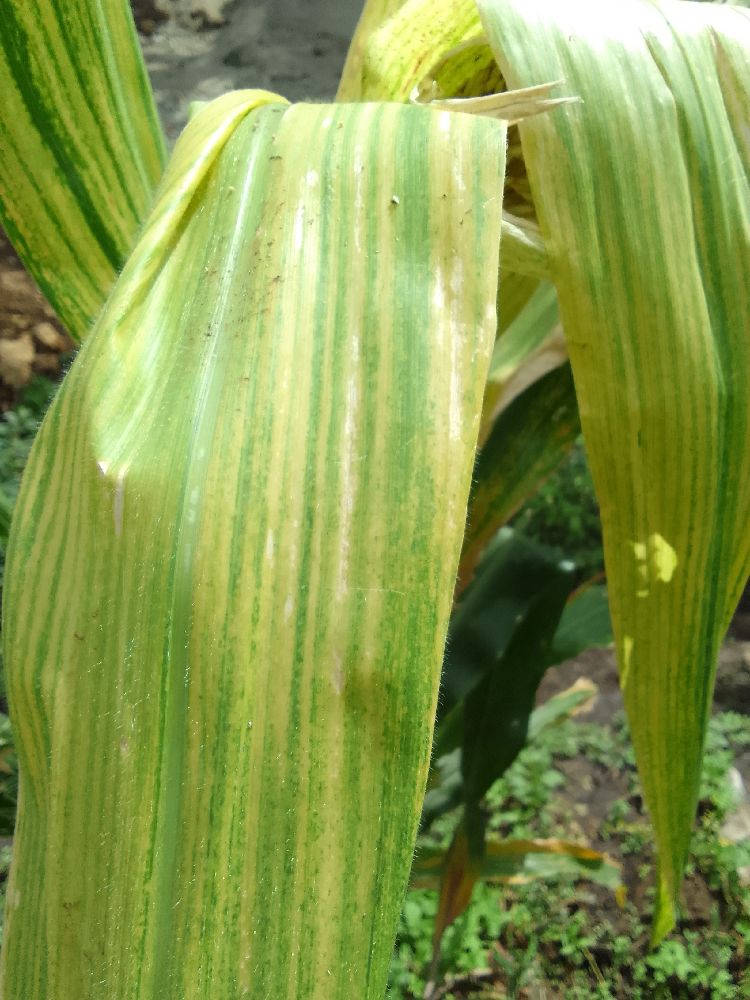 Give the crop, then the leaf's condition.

maize, maize lethal necrosis
